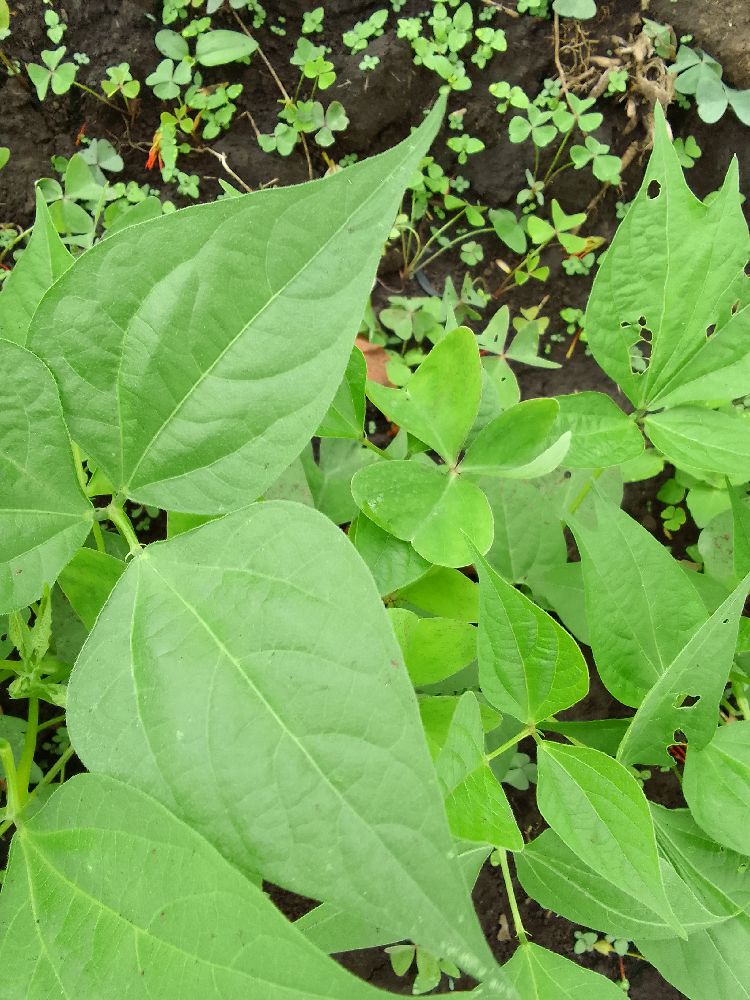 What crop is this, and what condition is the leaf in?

common bean, healthy
